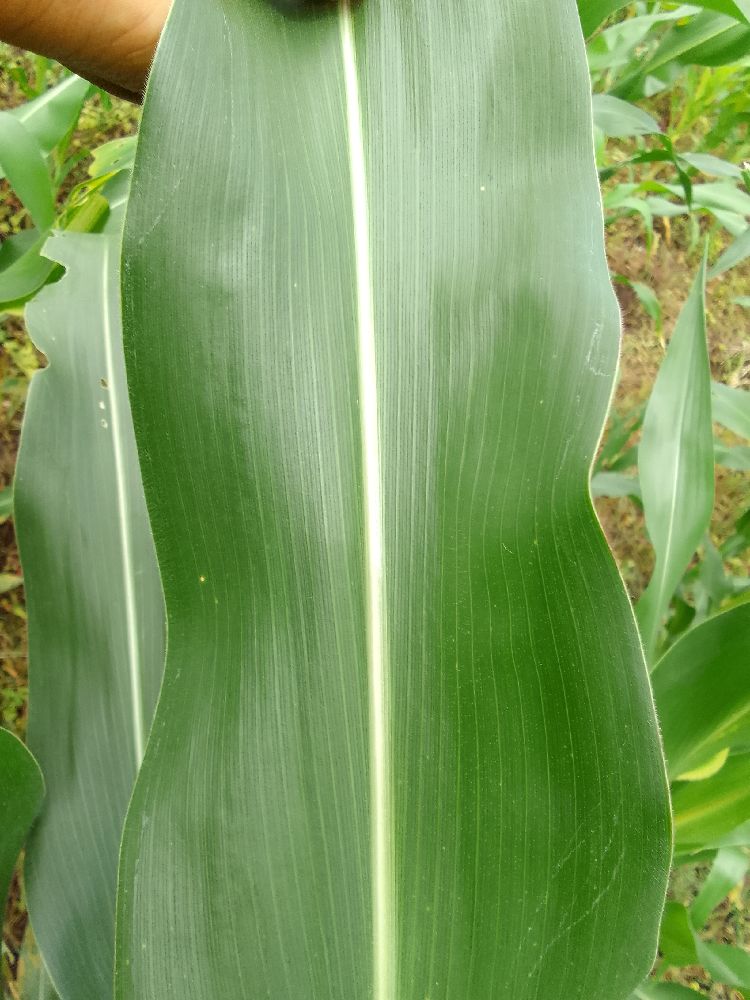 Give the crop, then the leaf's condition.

maize, healthy
